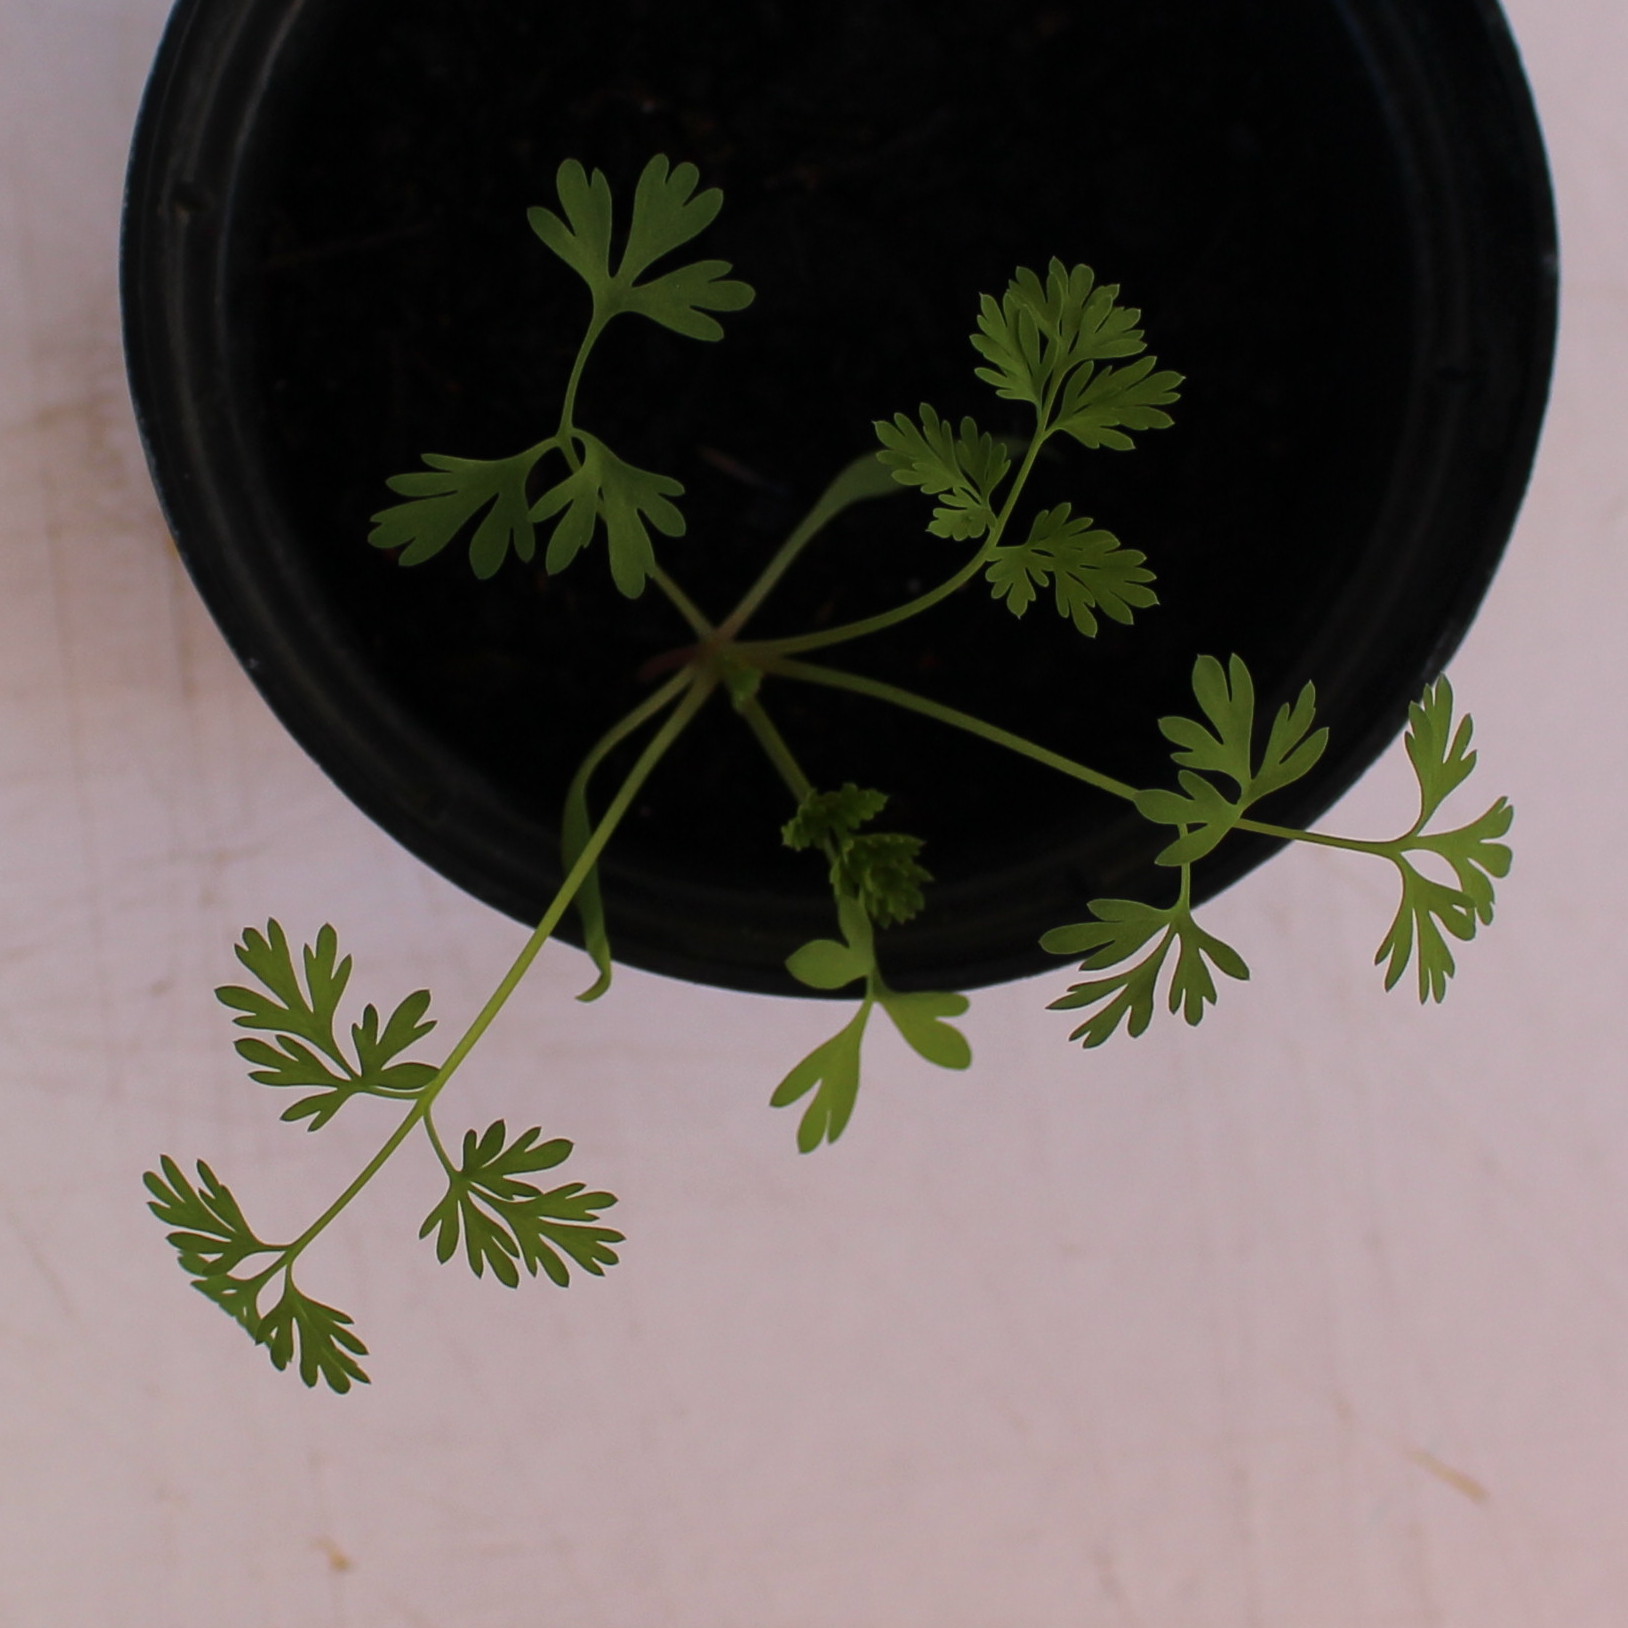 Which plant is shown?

Fumaria officinalis
